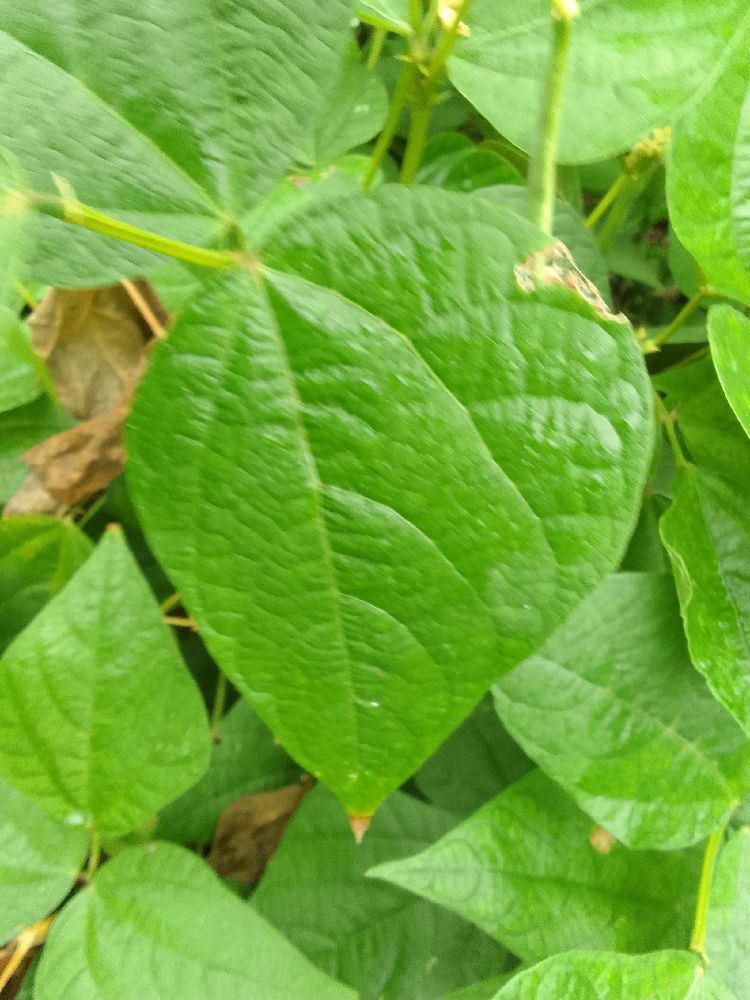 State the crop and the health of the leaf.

common bean, healthy
